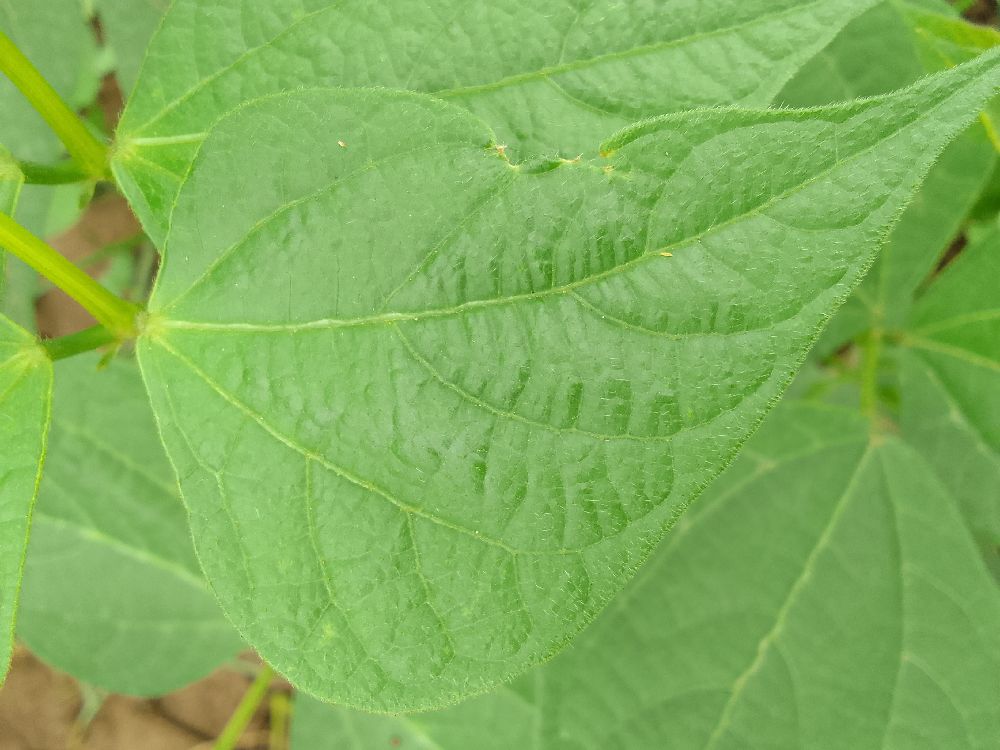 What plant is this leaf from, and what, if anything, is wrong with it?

common bean, healthy
